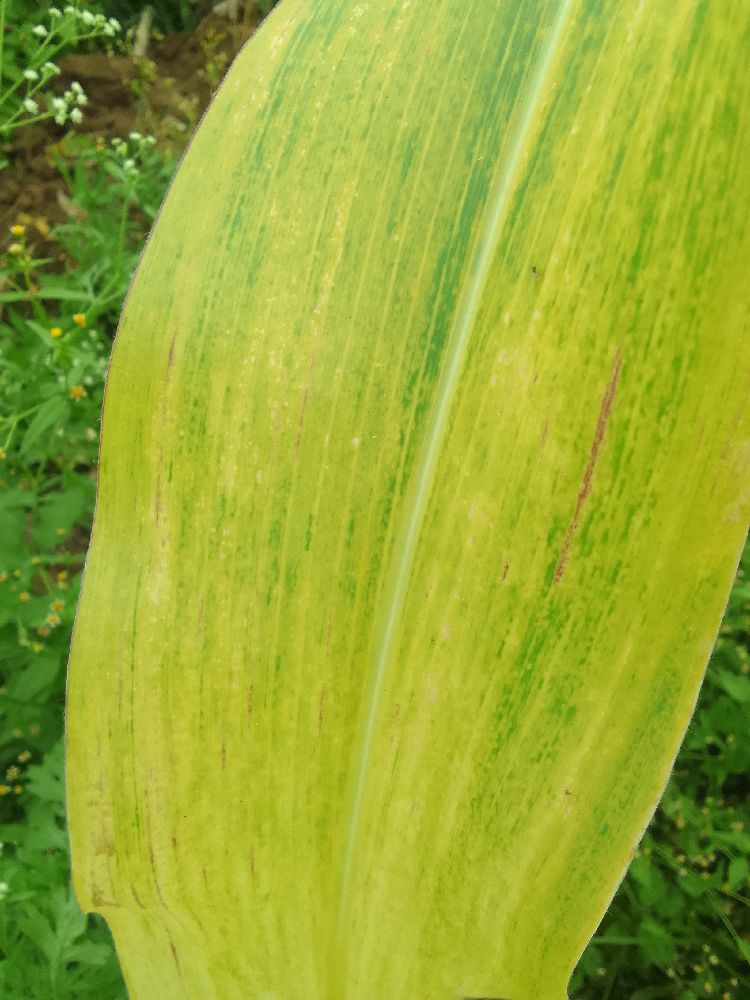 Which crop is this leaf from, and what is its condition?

maize, maize lethal necrosis
